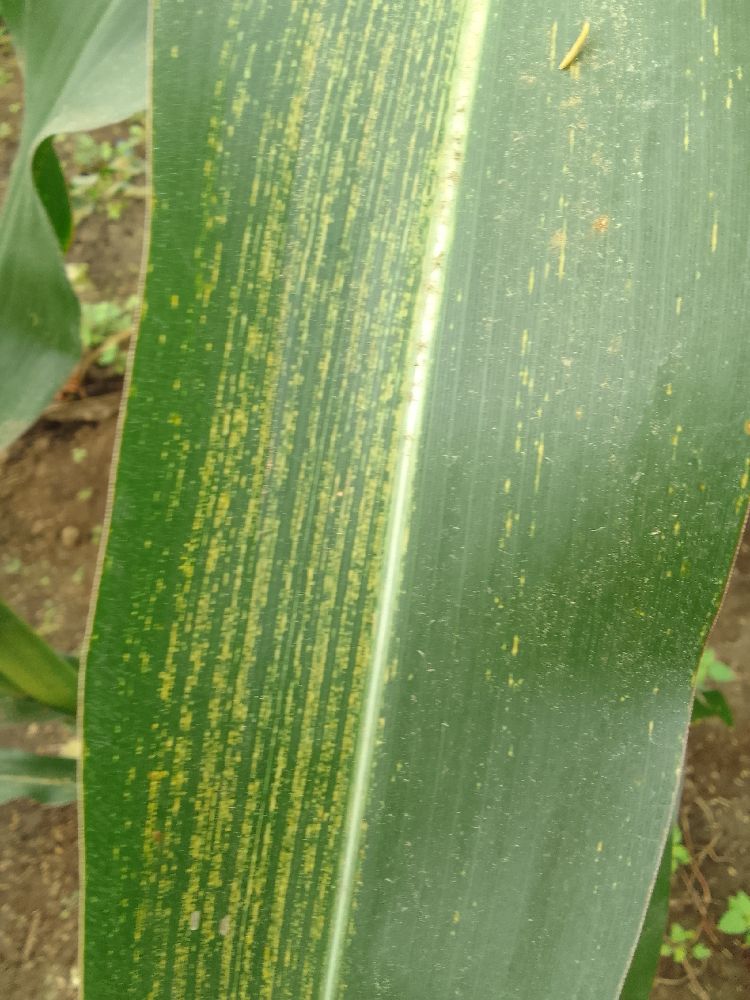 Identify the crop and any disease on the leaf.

maize, maize streak virus
